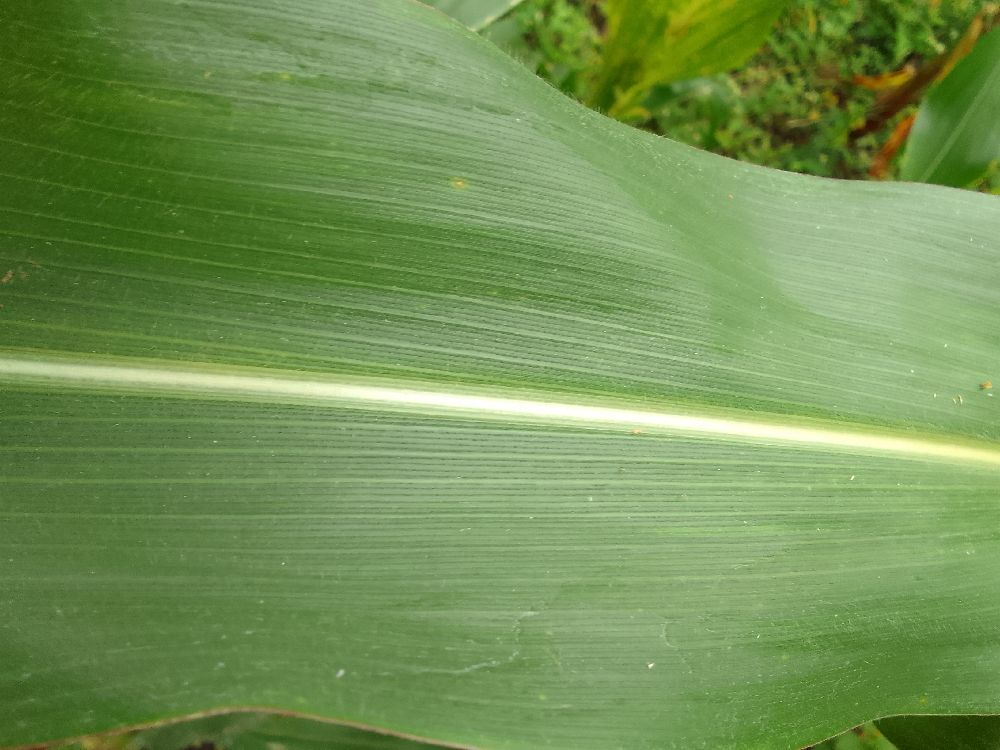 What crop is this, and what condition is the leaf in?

maize, healthy
